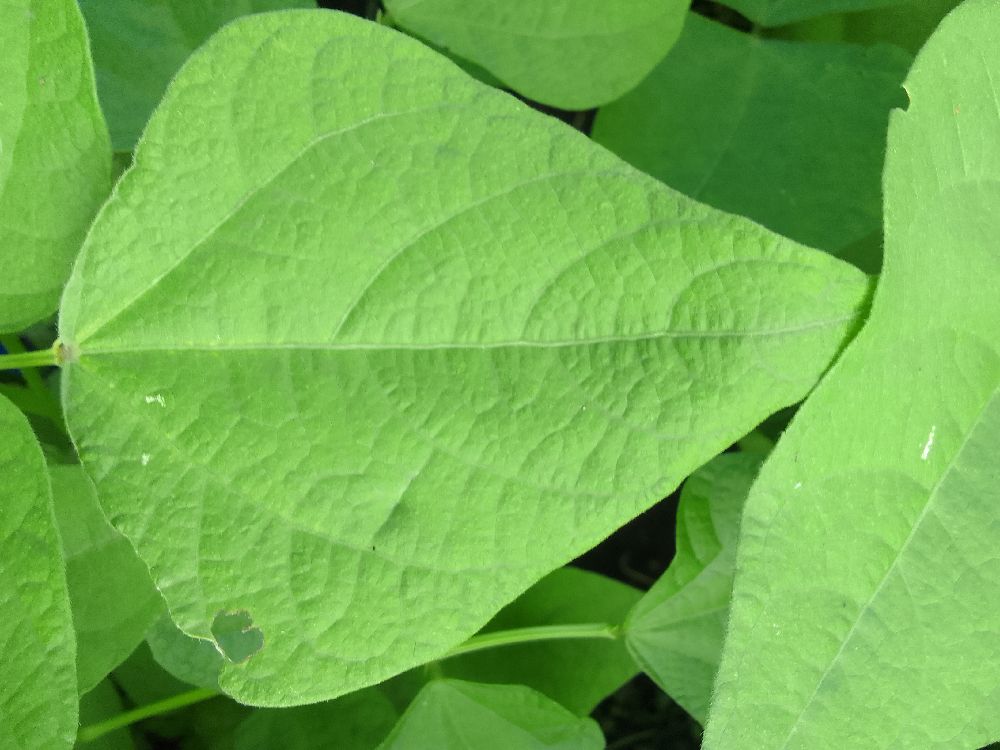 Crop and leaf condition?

common bean, healthy
